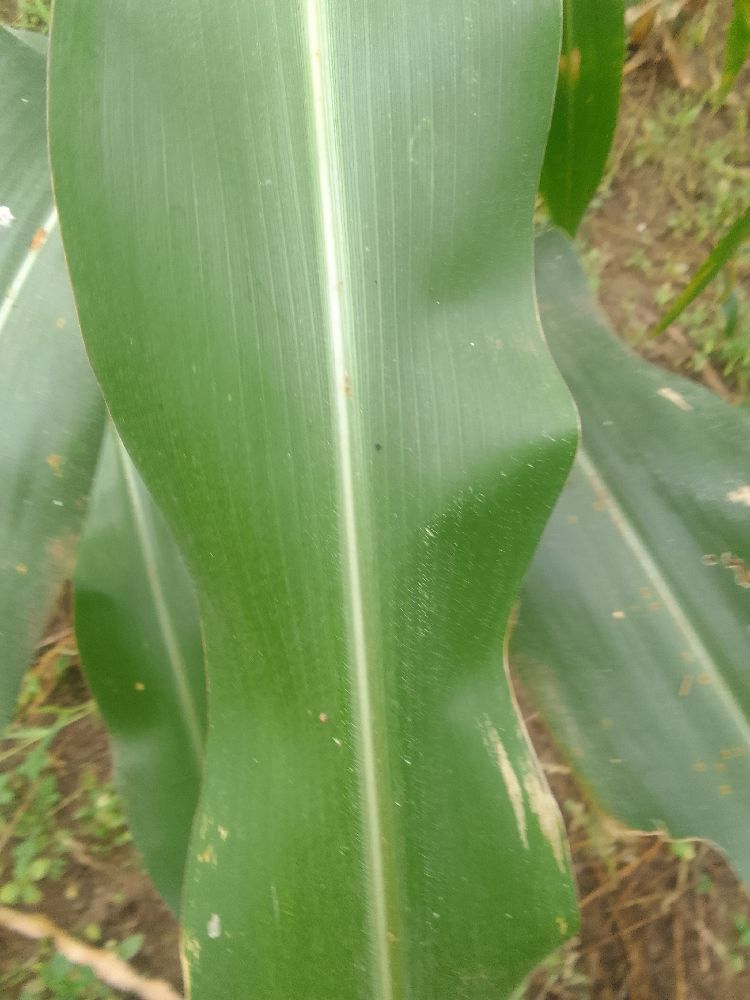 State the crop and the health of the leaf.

maize, healthy
